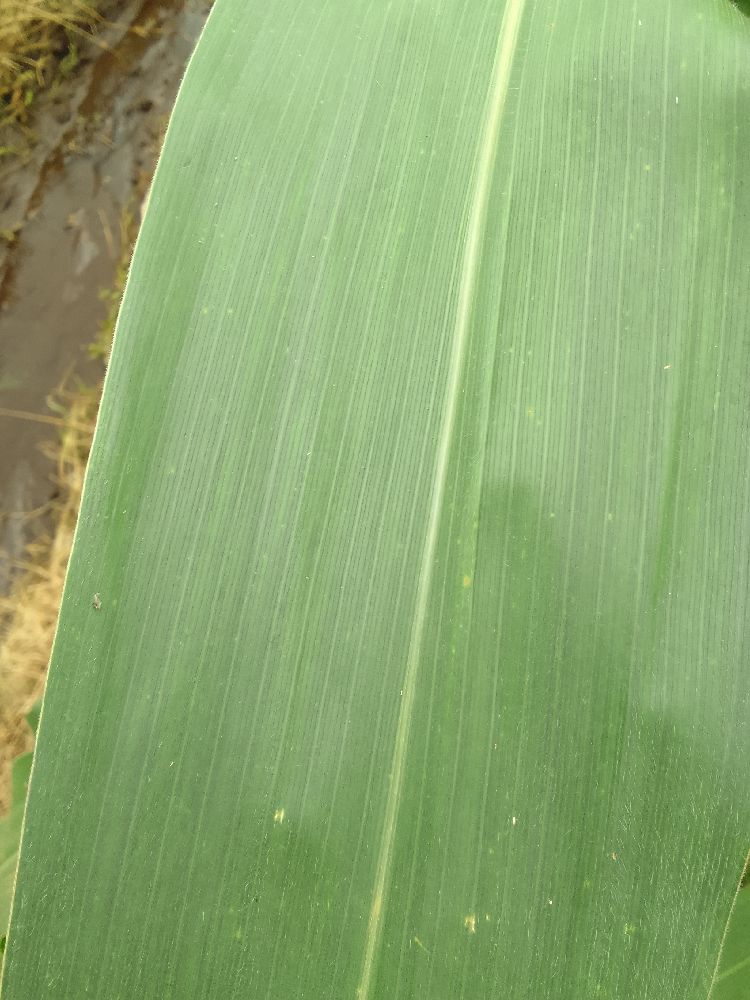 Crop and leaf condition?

maize, healthy
